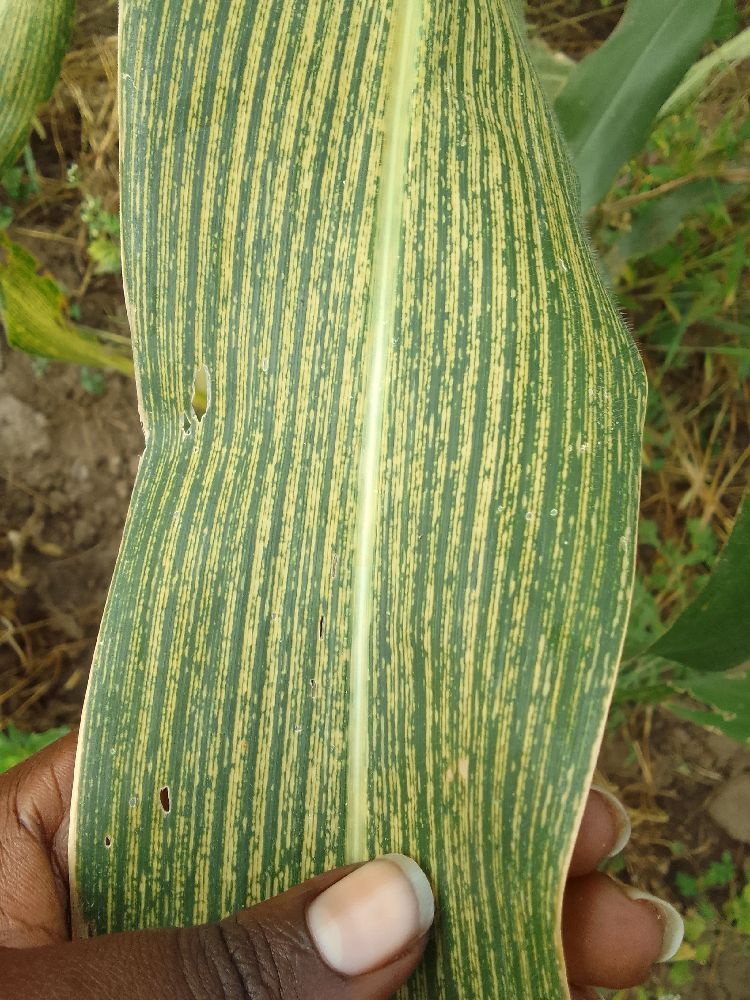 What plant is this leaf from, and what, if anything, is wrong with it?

maize, maize streak virus
